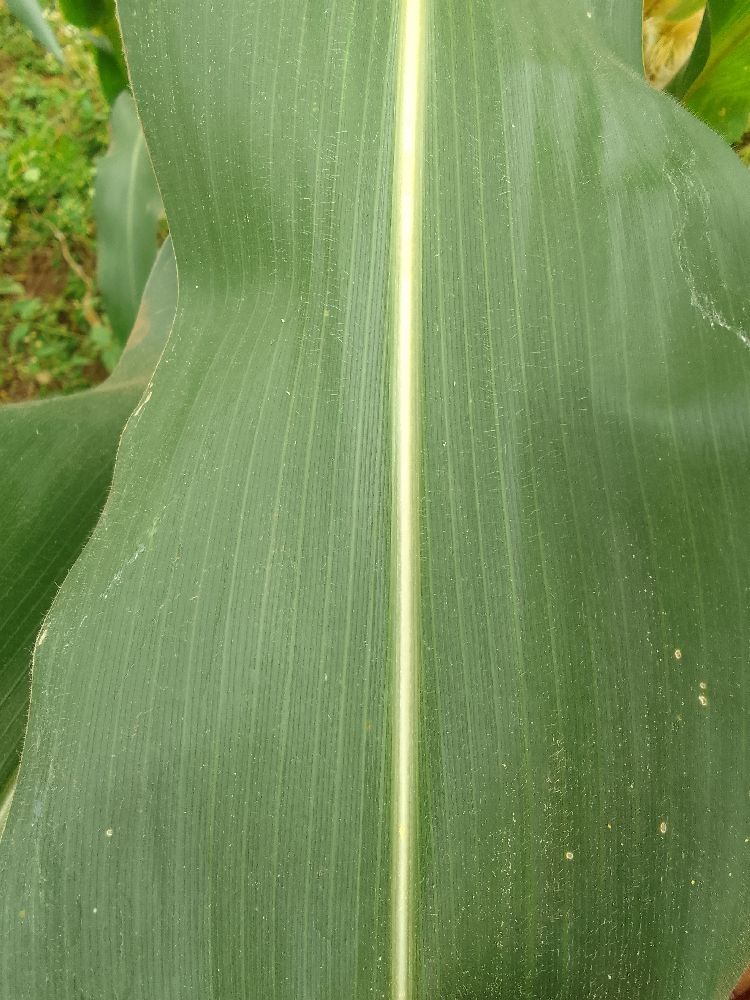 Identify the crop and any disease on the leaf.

maize, healthy
